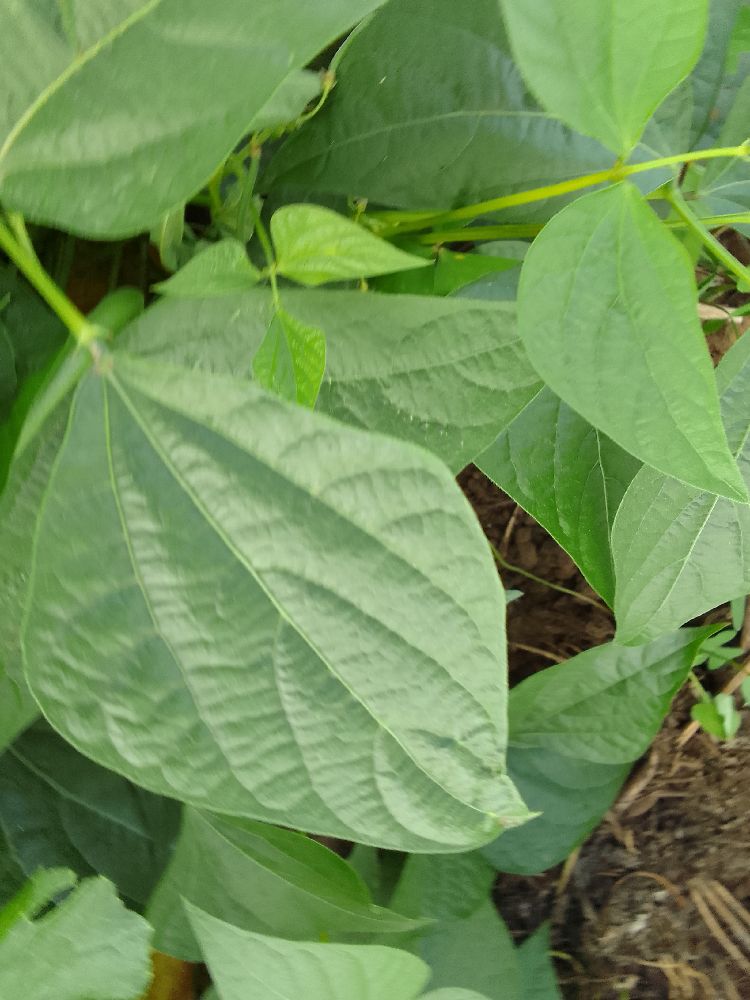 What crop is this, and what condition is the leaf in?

common bean, healthy
